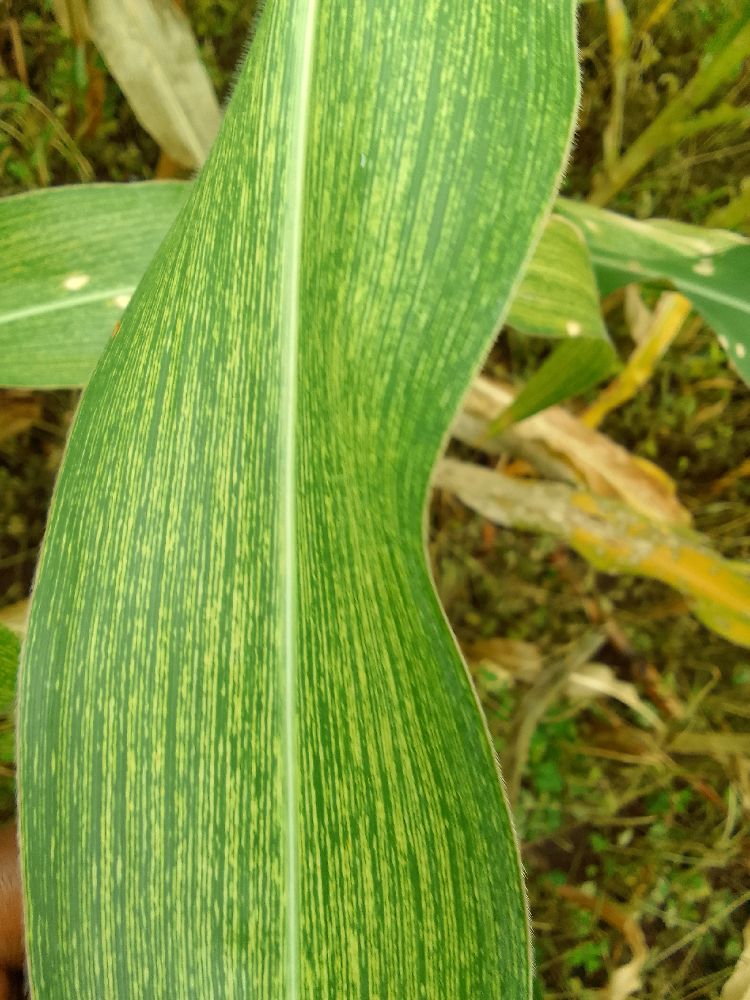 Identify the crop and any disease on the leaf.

maize, maize streak virus
